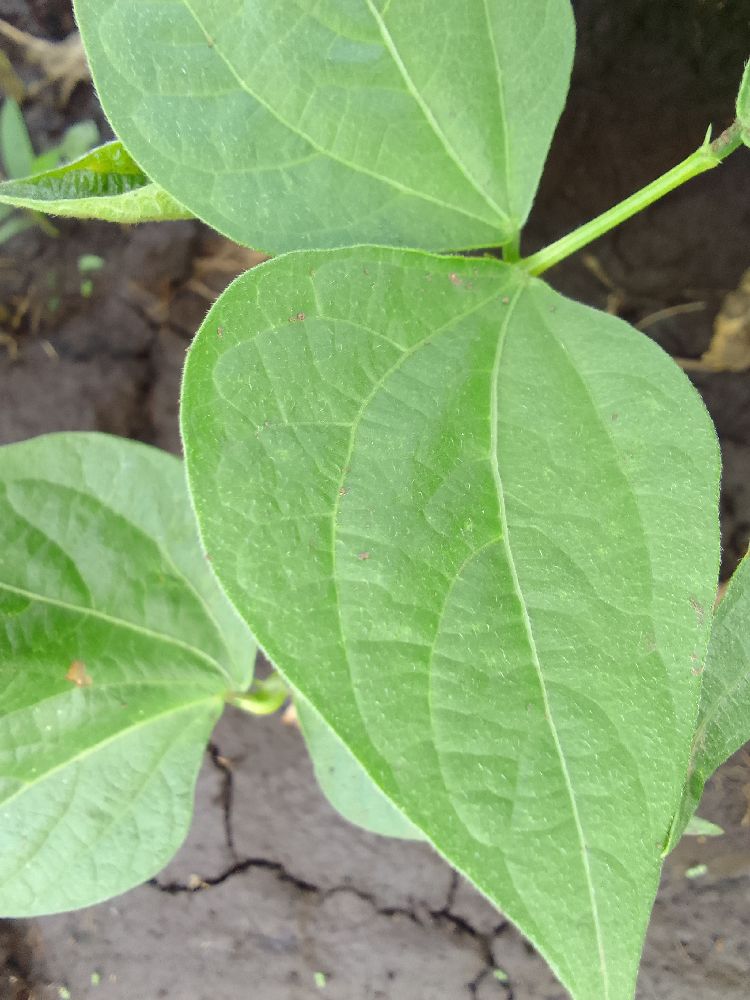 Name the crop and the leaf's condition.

common bean, healthy
